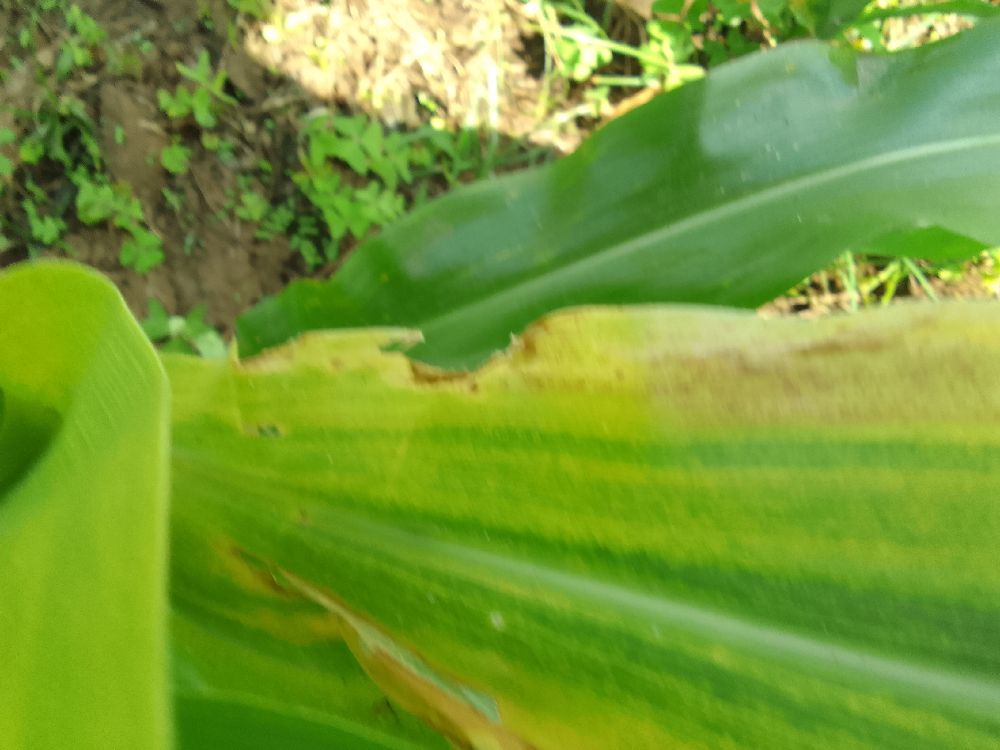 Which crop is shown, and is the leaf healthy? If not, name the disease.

maize, maize lethal necrosis
